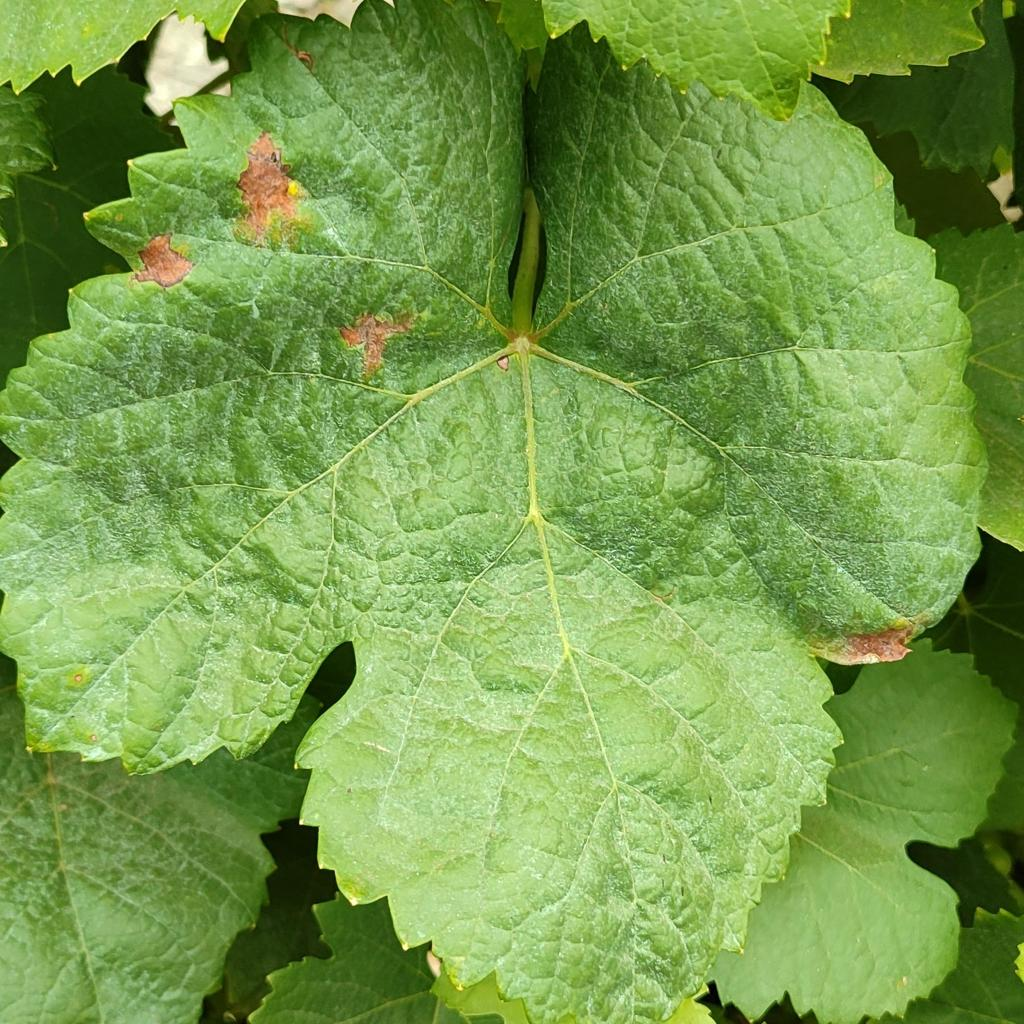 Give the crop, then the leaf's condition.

grapevine, downy mildew
